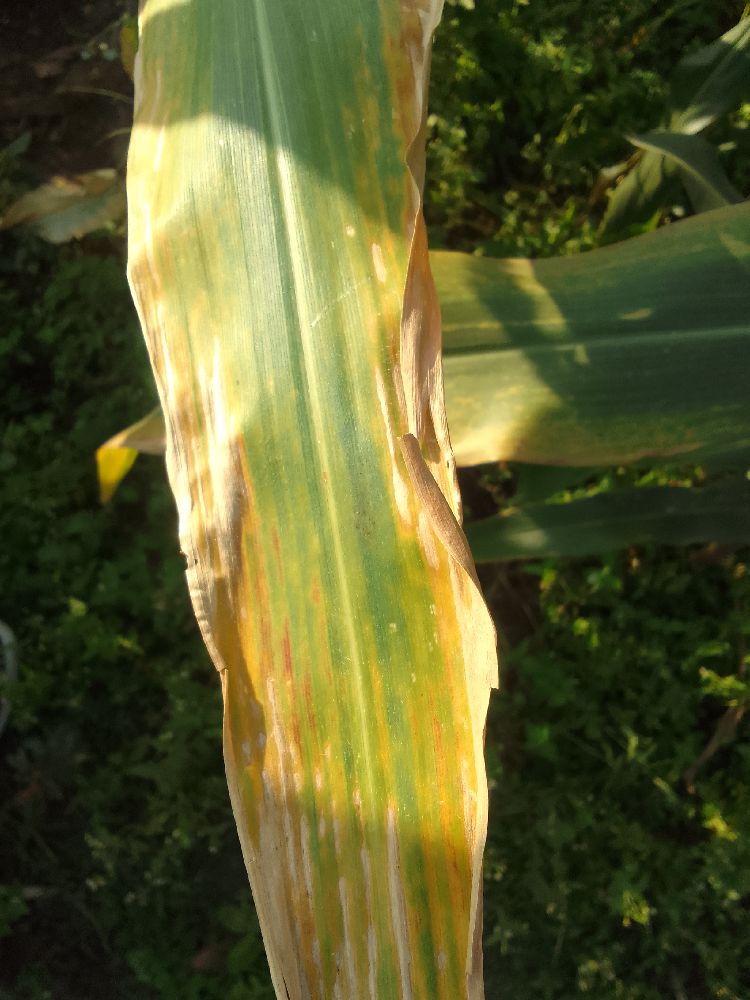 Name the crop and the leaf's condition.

maize, maize lethal necrosis
